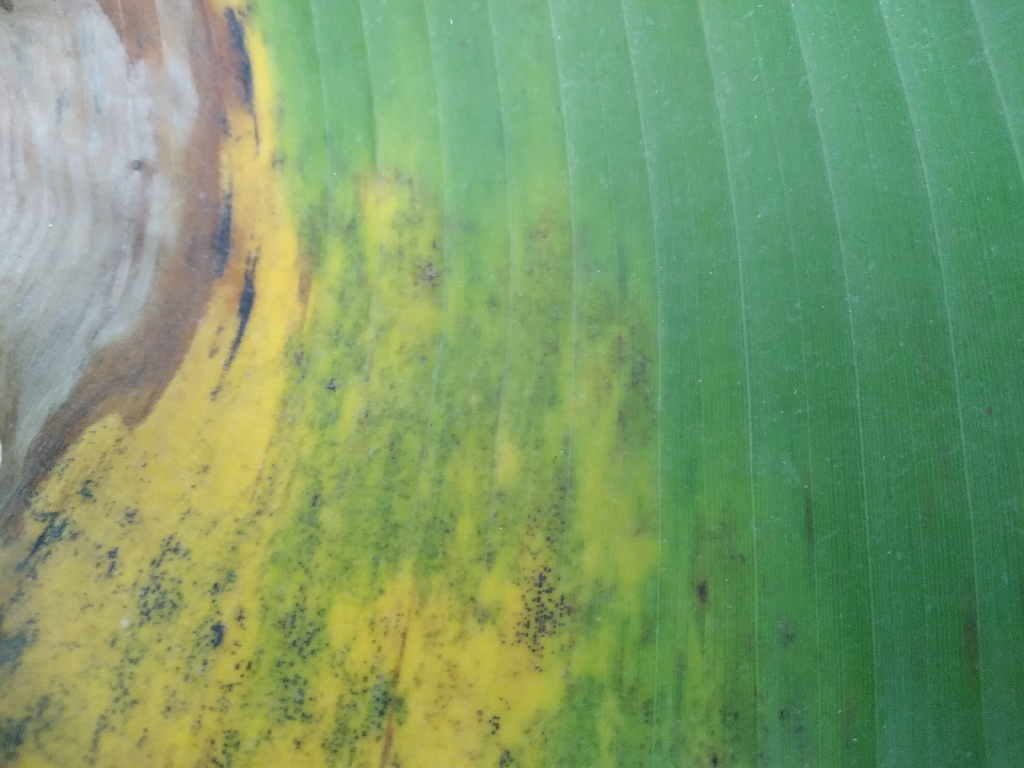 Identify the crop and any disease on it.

banana, black sigatoka
